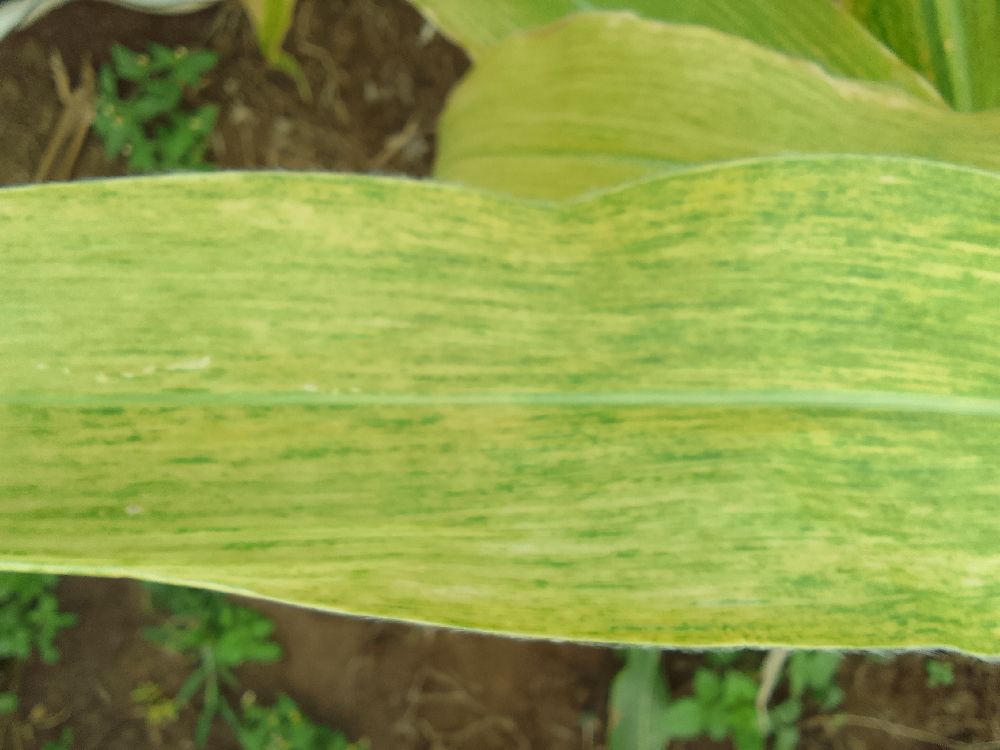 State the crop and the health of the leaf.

maize, maize lethal necrosis
